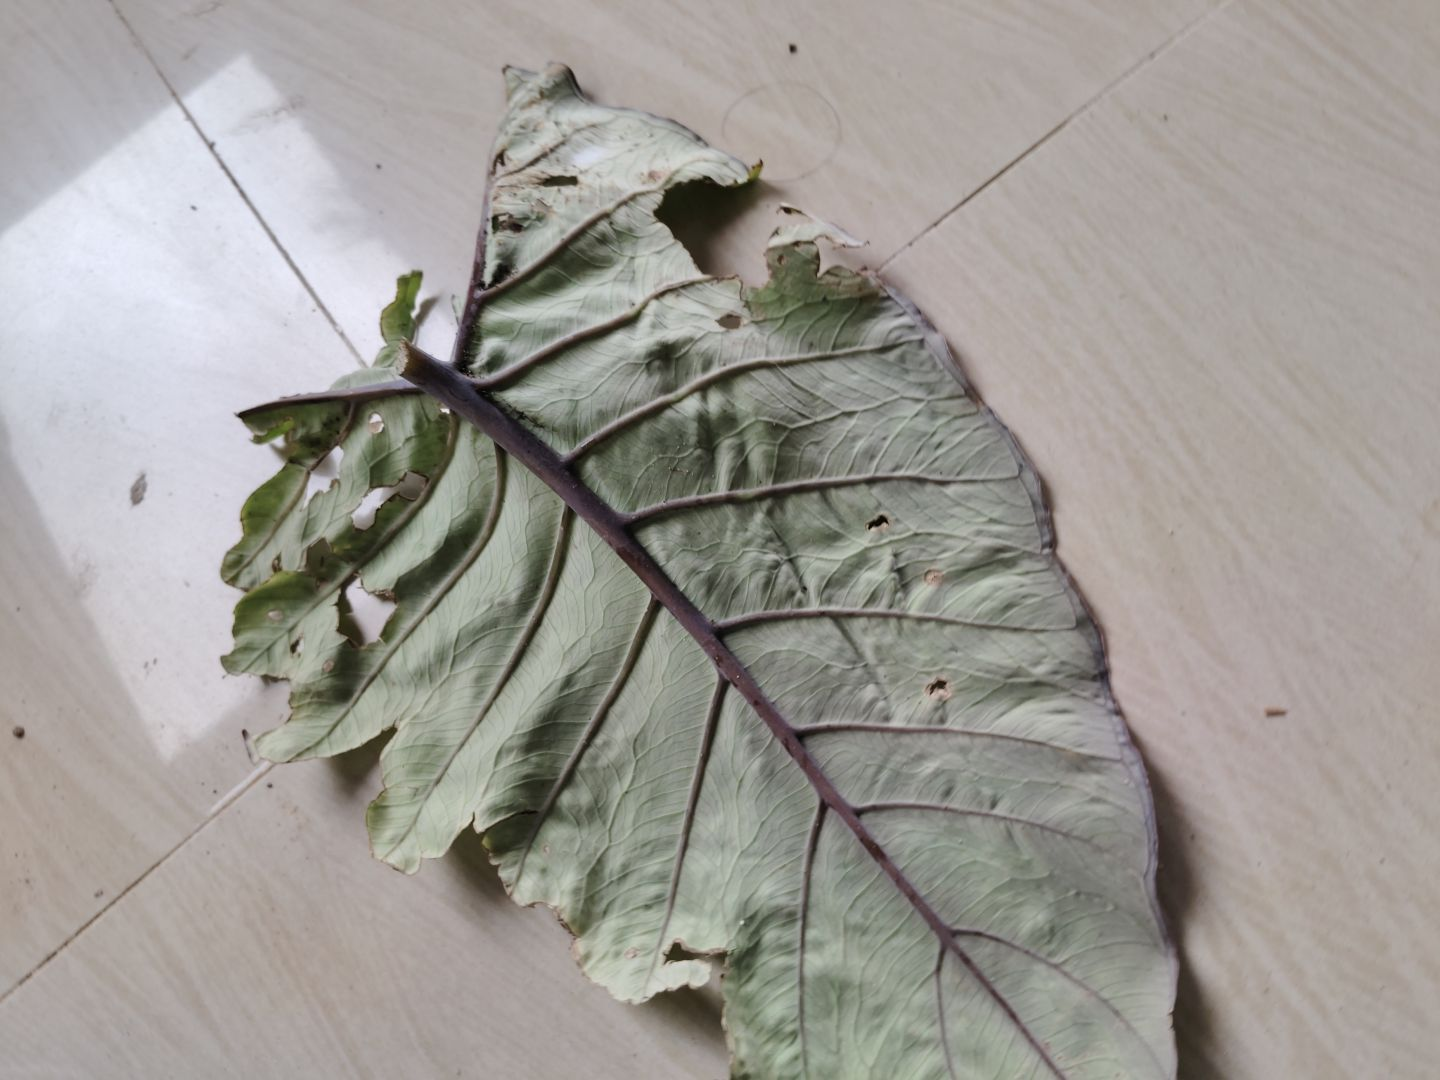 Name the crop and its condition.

taro, leaf blight
